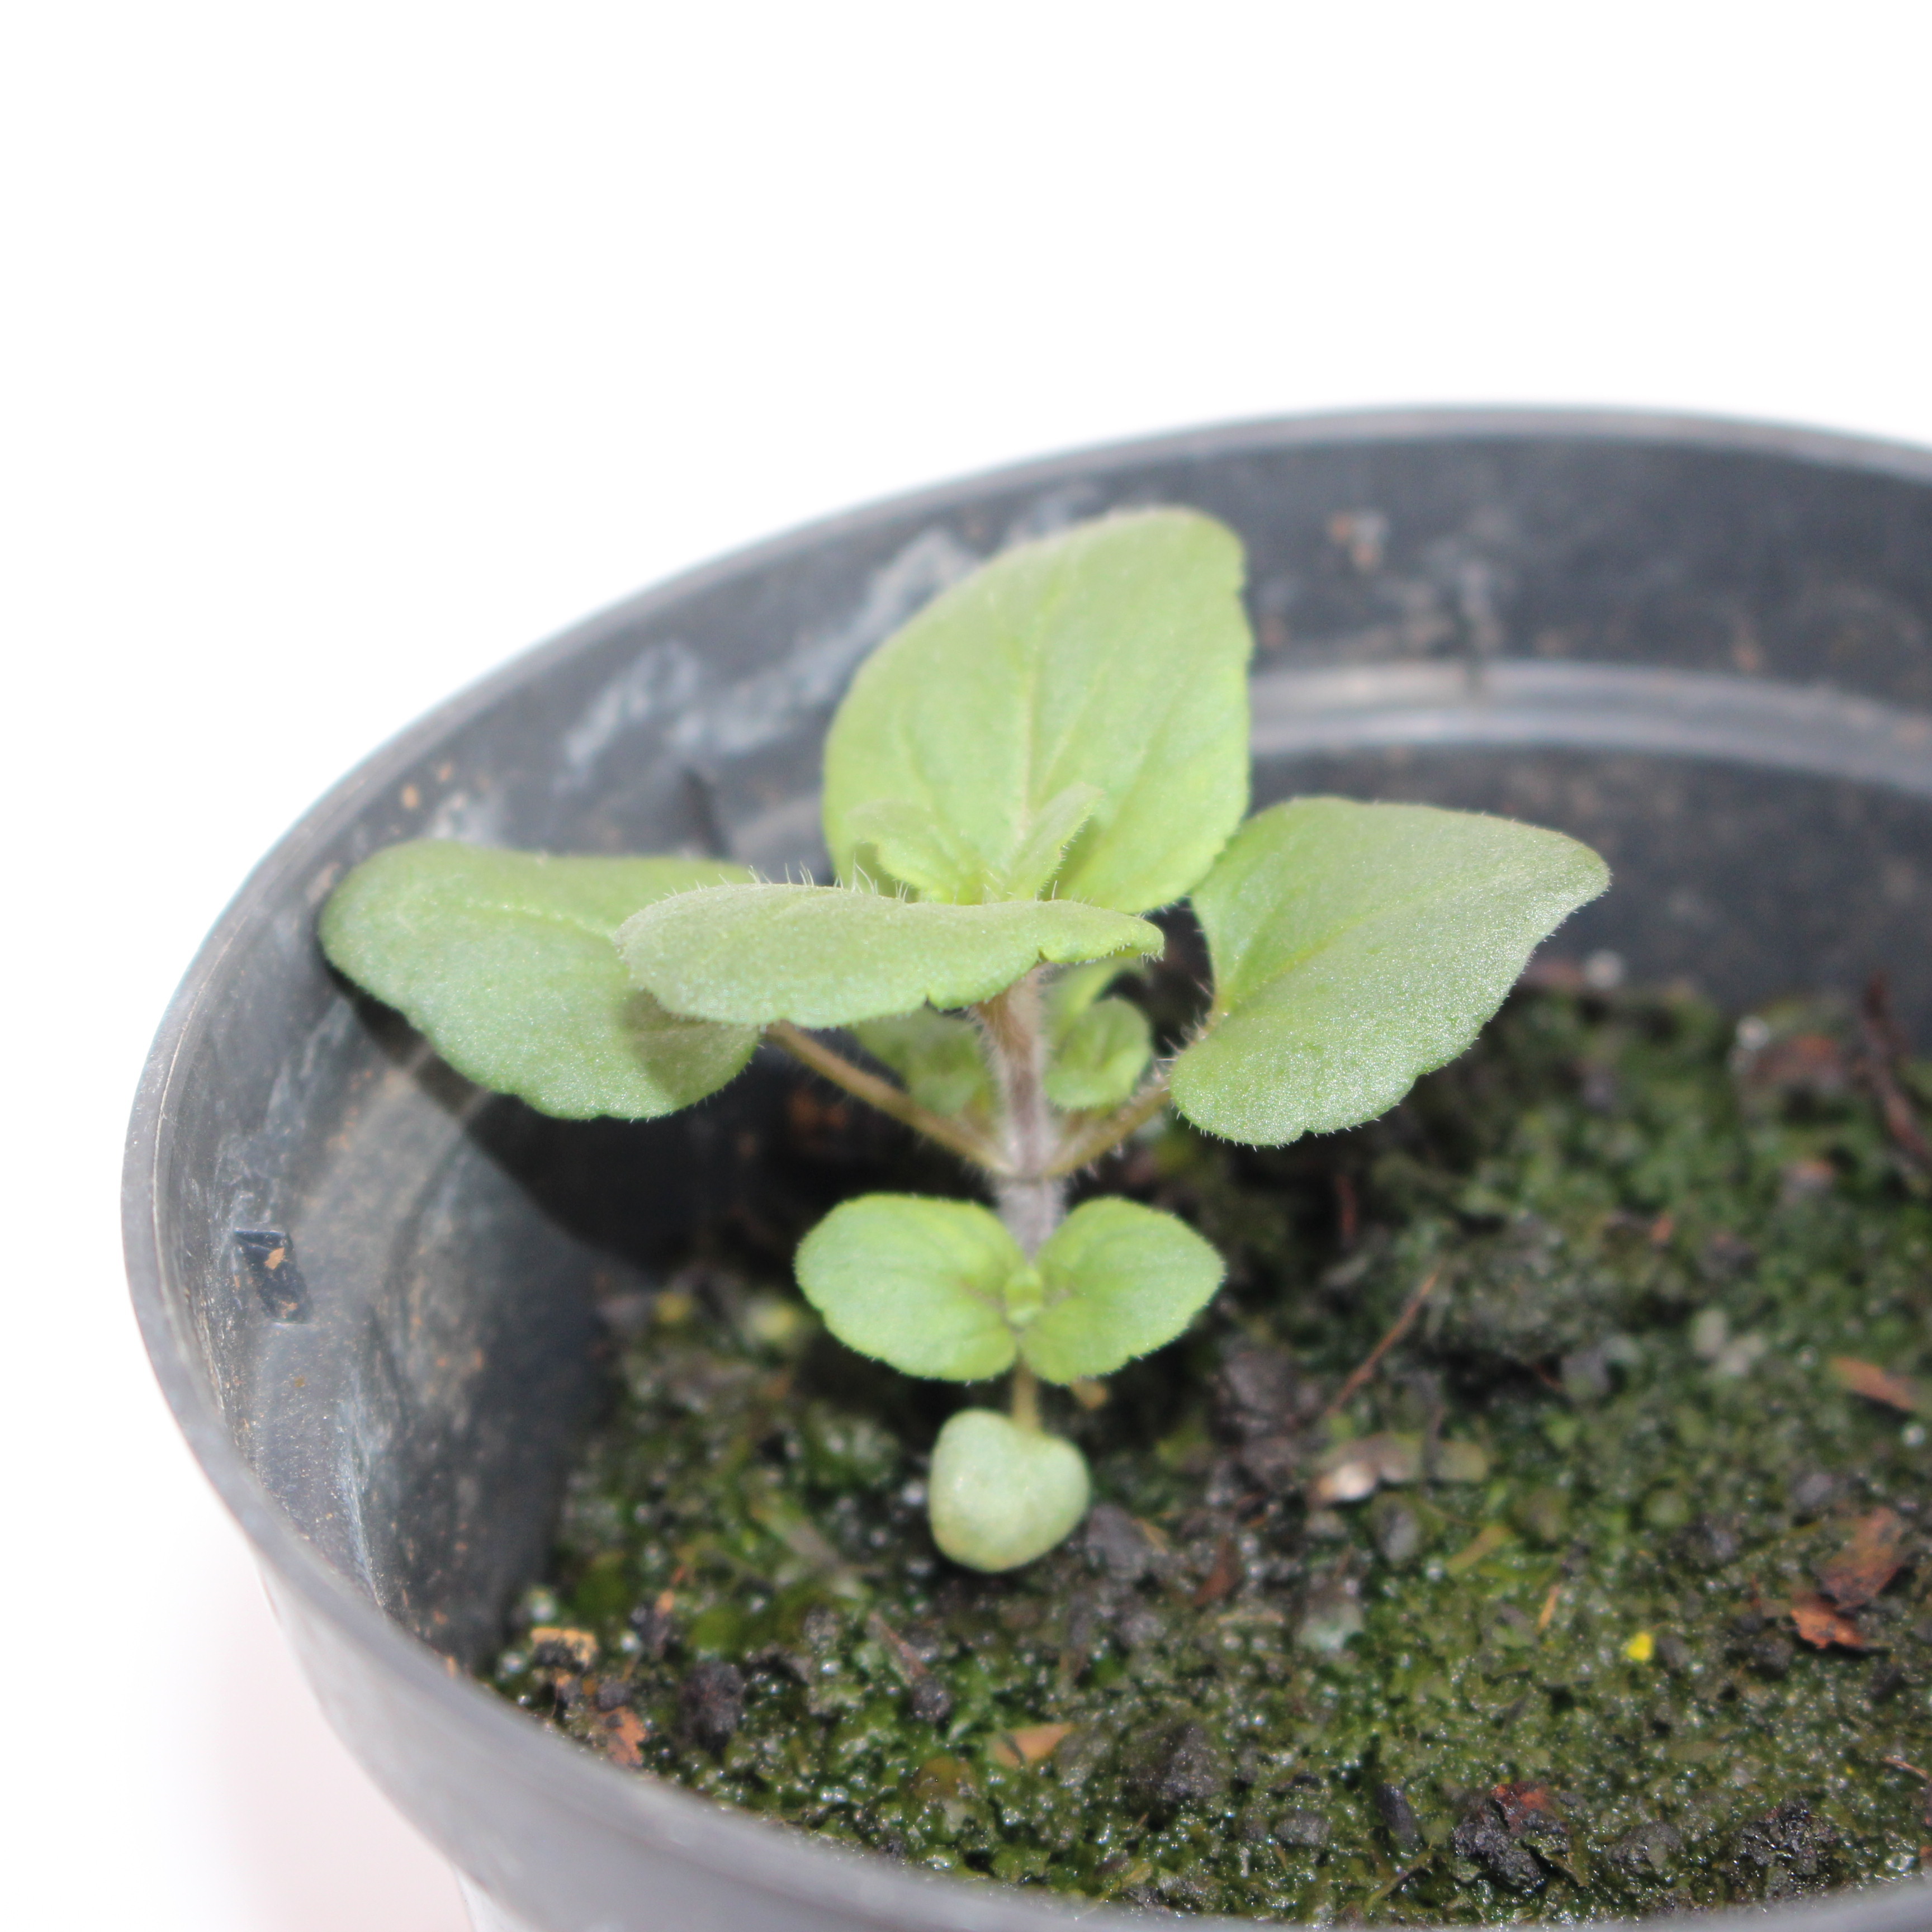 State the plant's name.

Veronica persica
